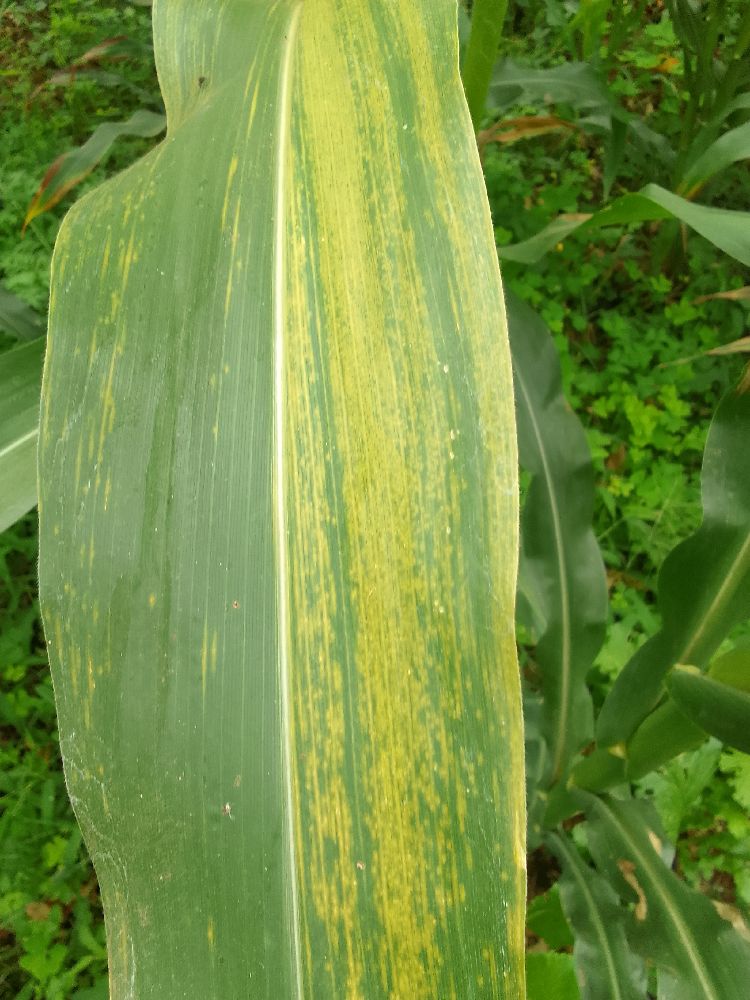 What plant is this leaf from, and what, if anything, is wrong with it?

maize, maize lethal necrosis
